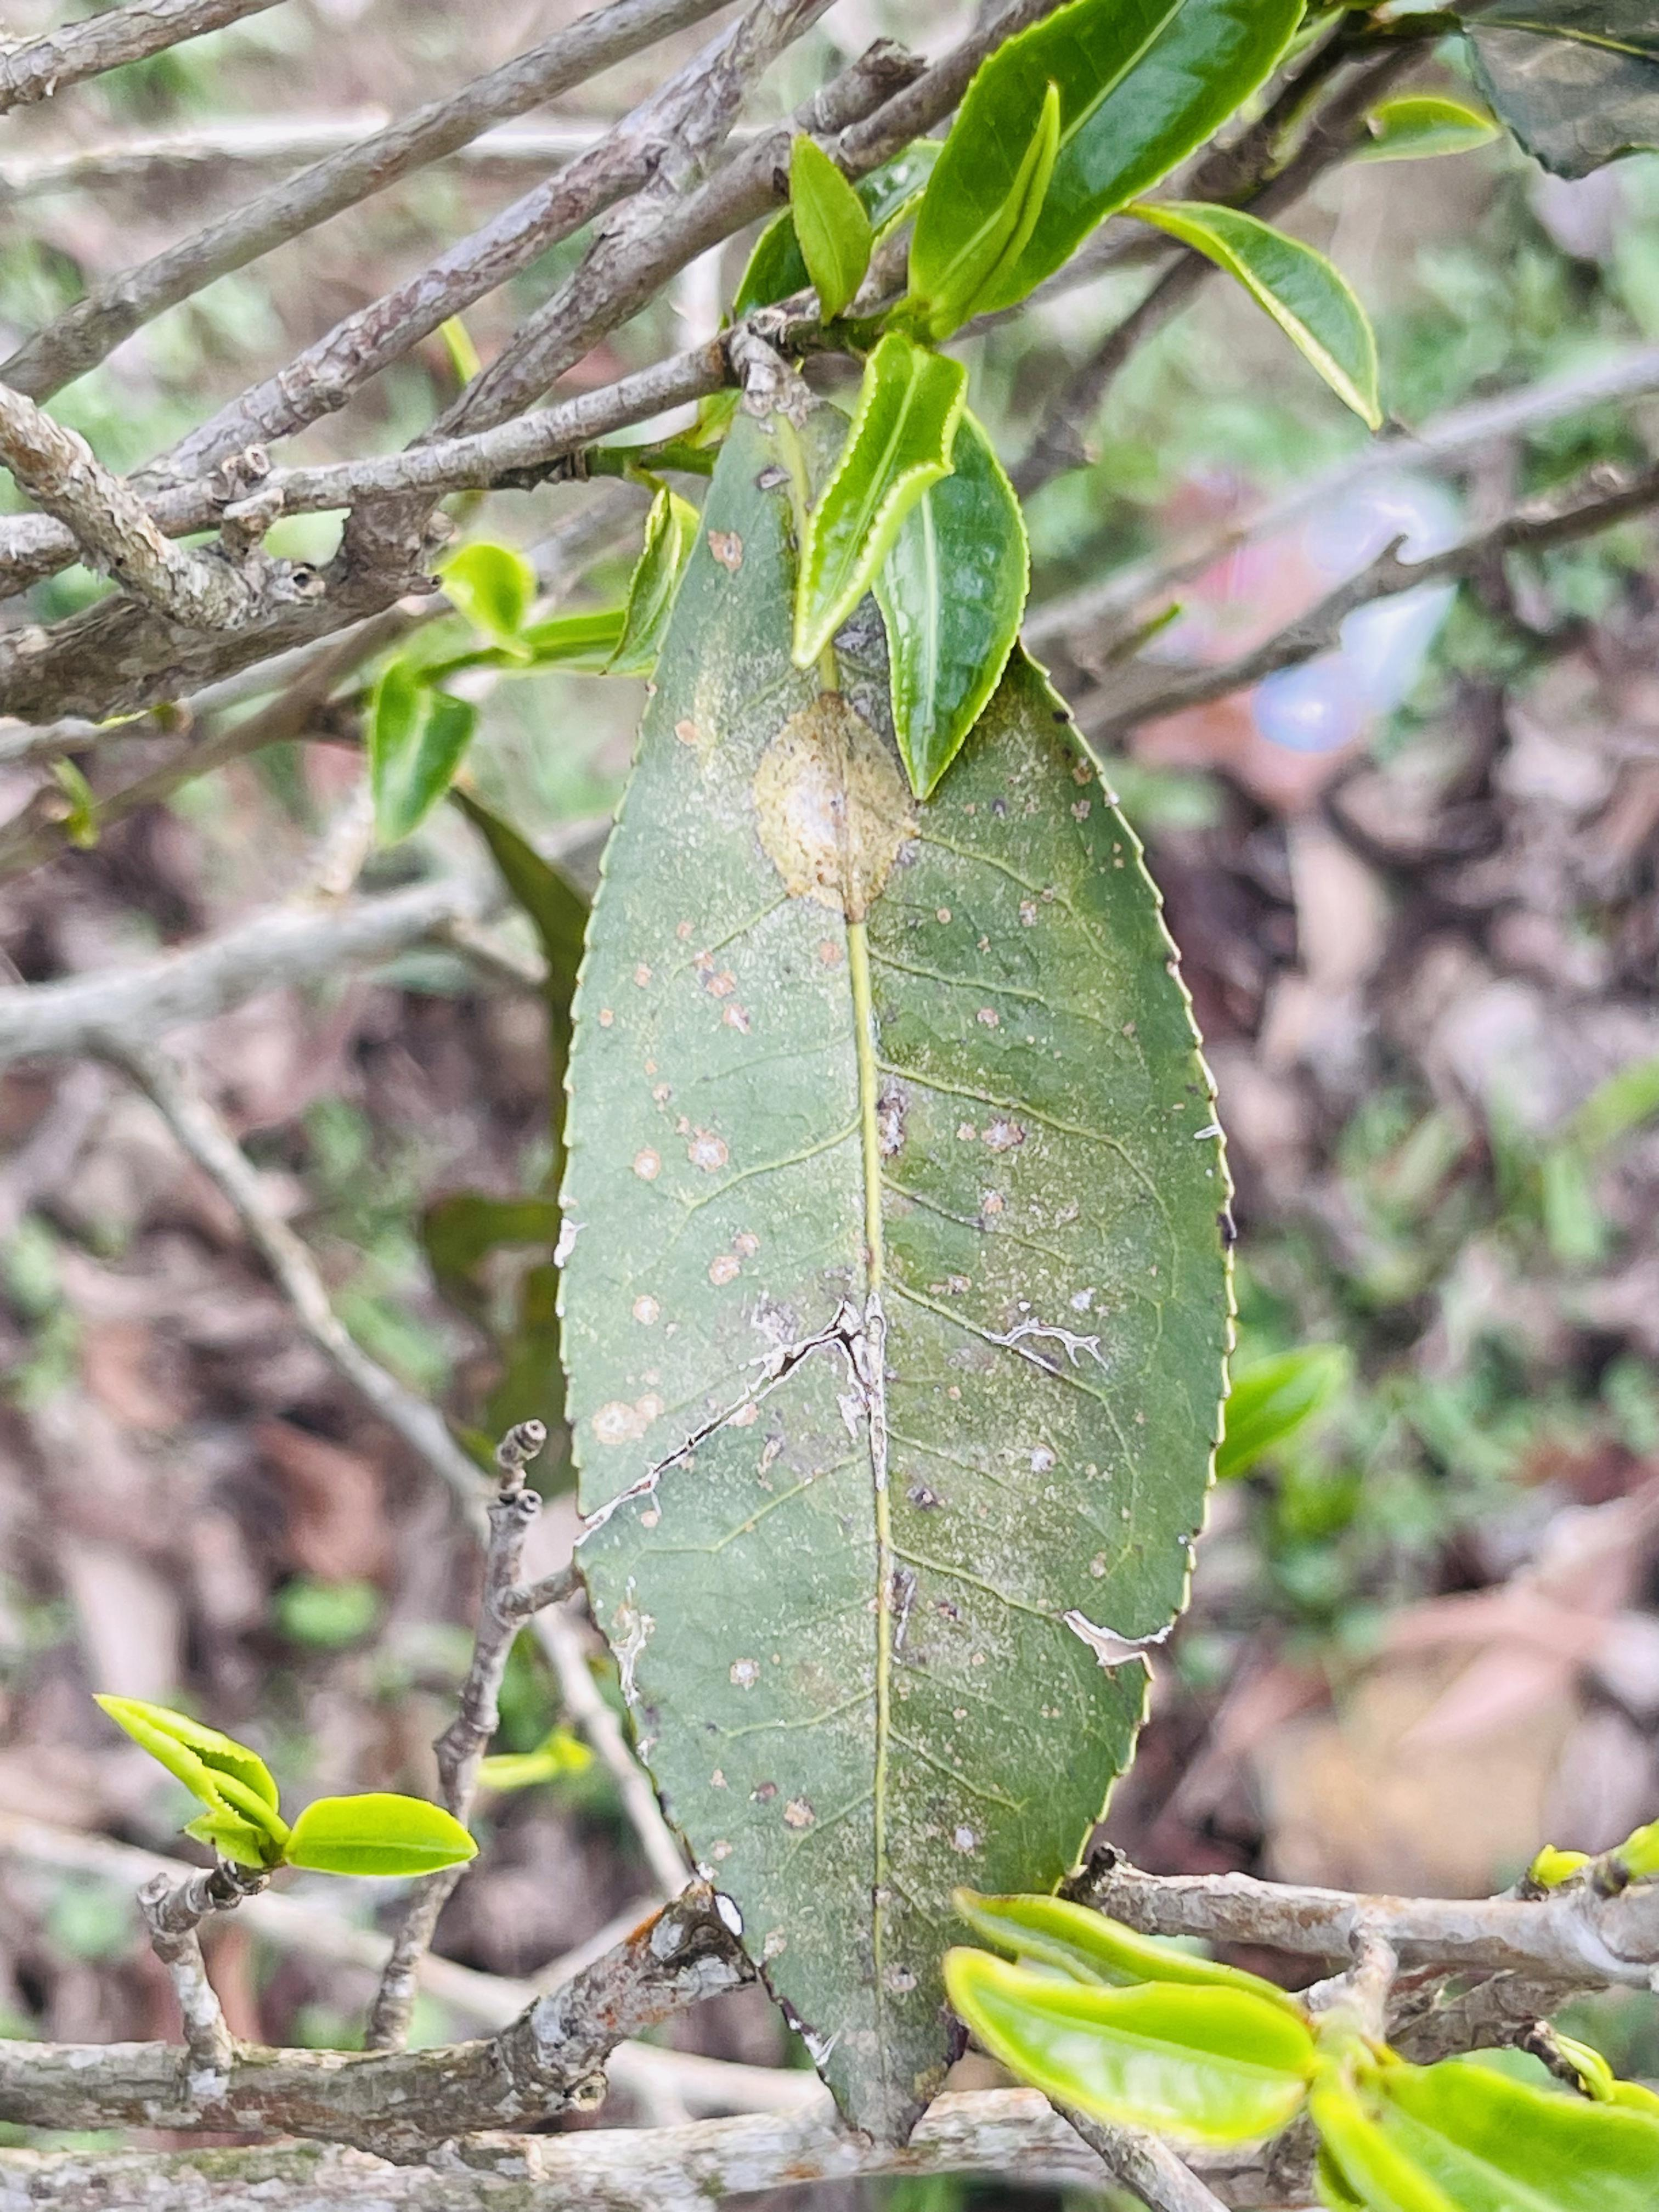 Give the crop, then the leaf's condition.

tea, red rust
